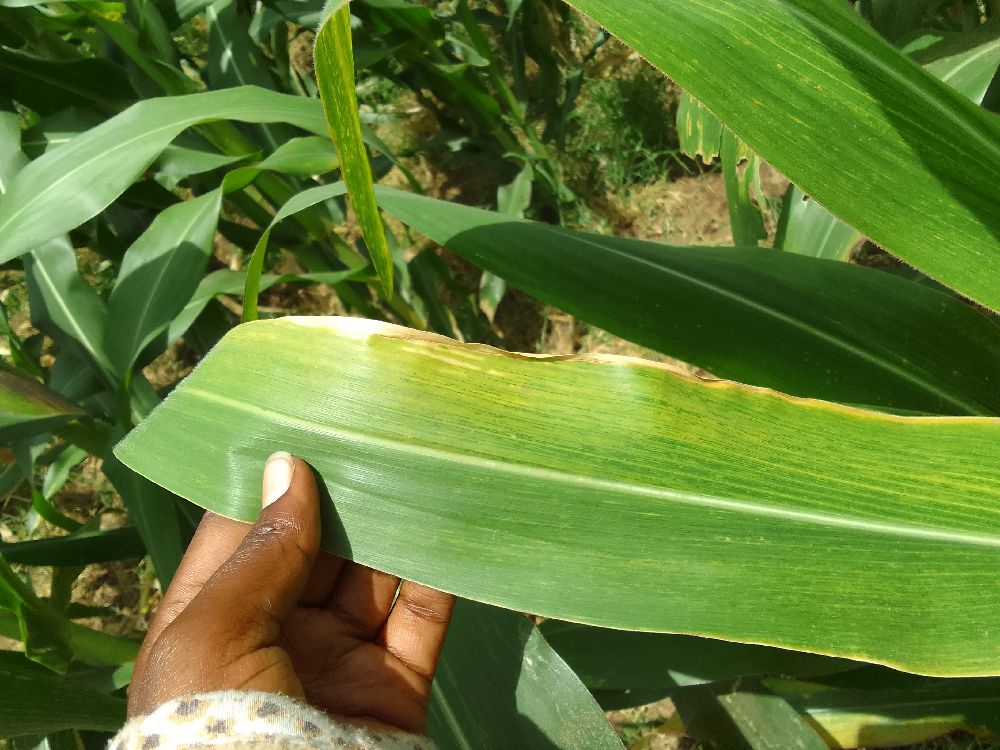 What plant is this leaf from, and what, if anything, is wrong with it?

maize, maize lethal necrosis
